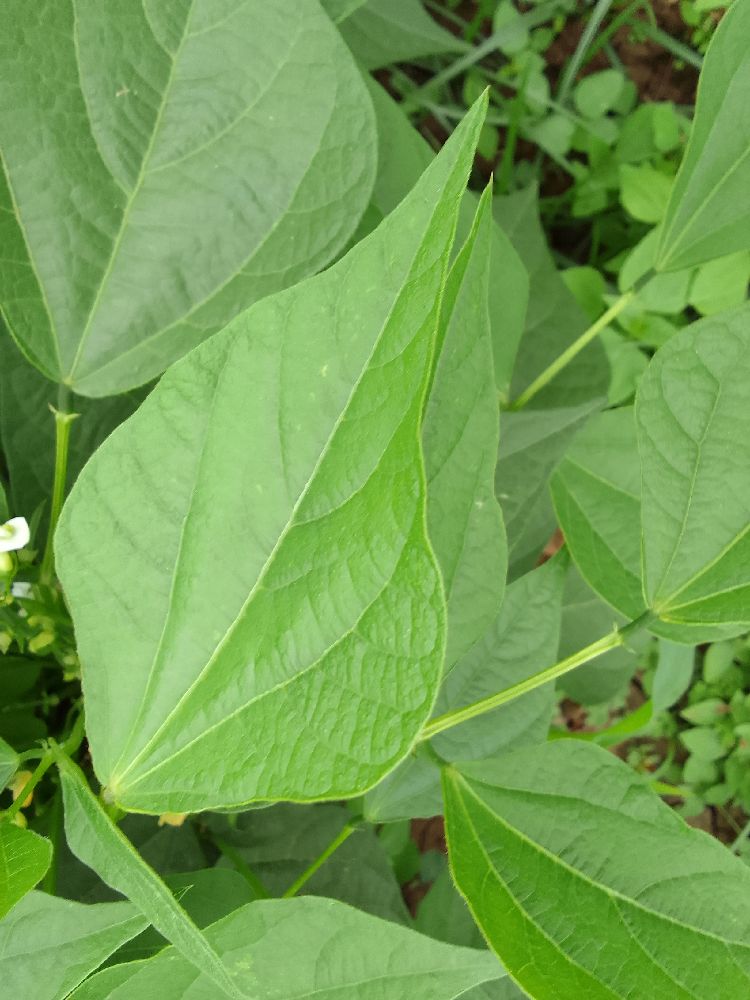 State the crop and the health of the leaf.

common bean, healthy
